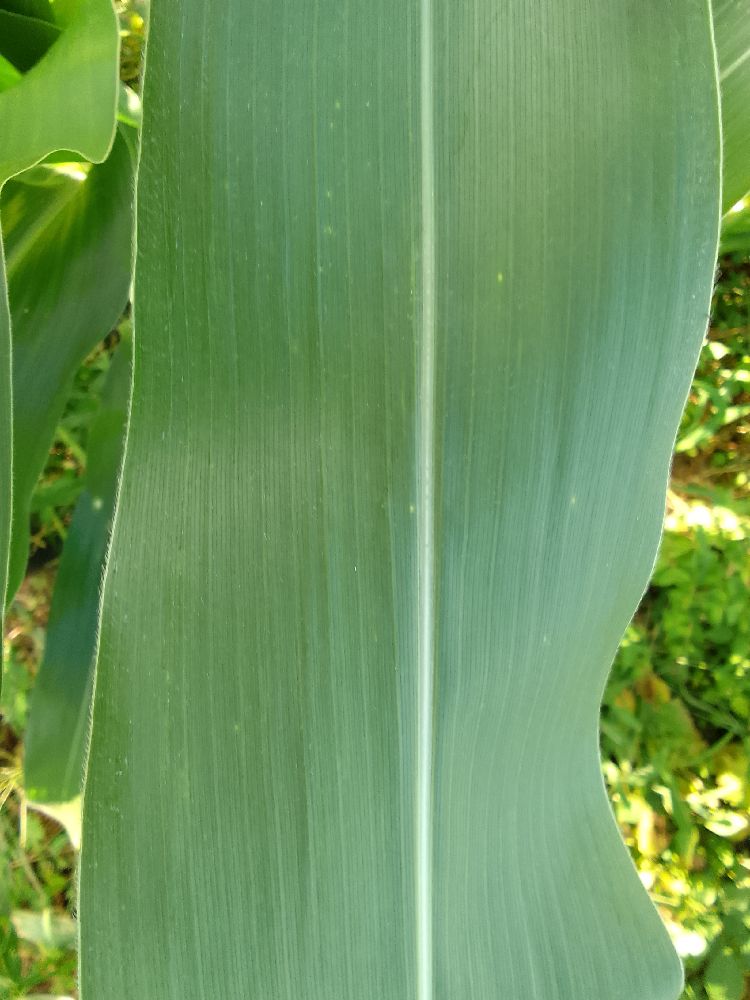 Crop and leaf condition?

maize, healthy
